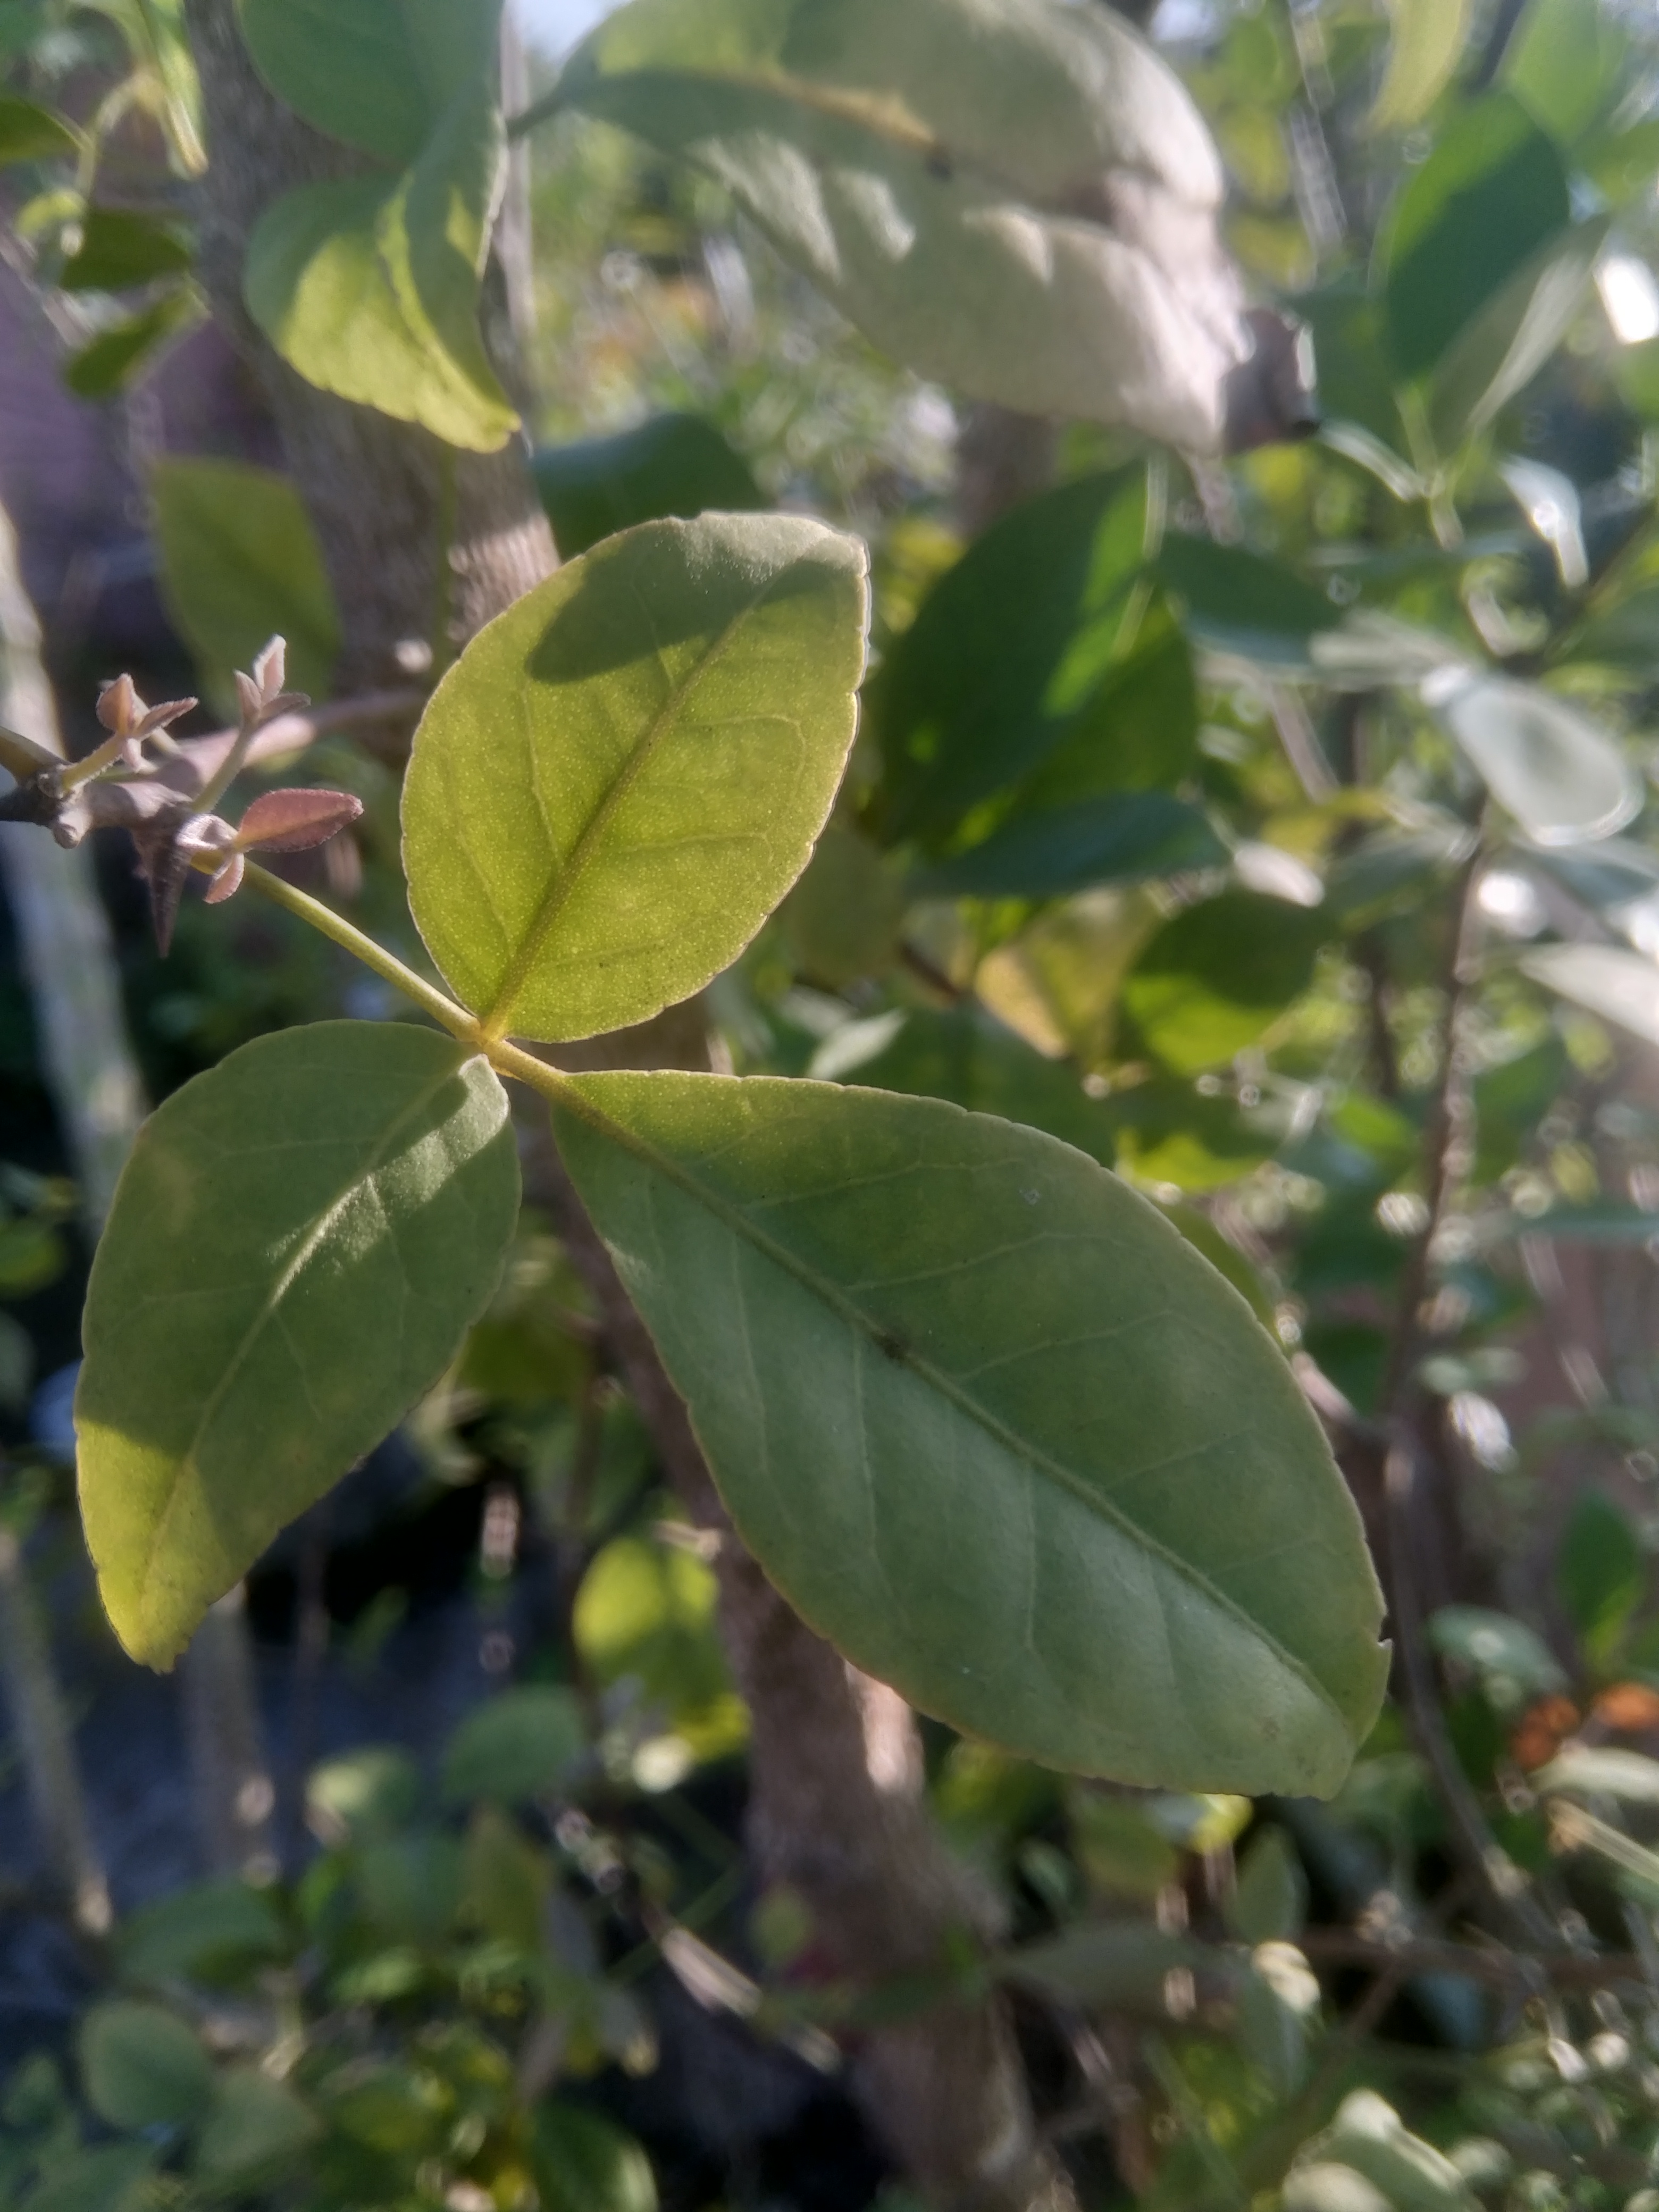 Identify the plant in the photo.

wood apple
